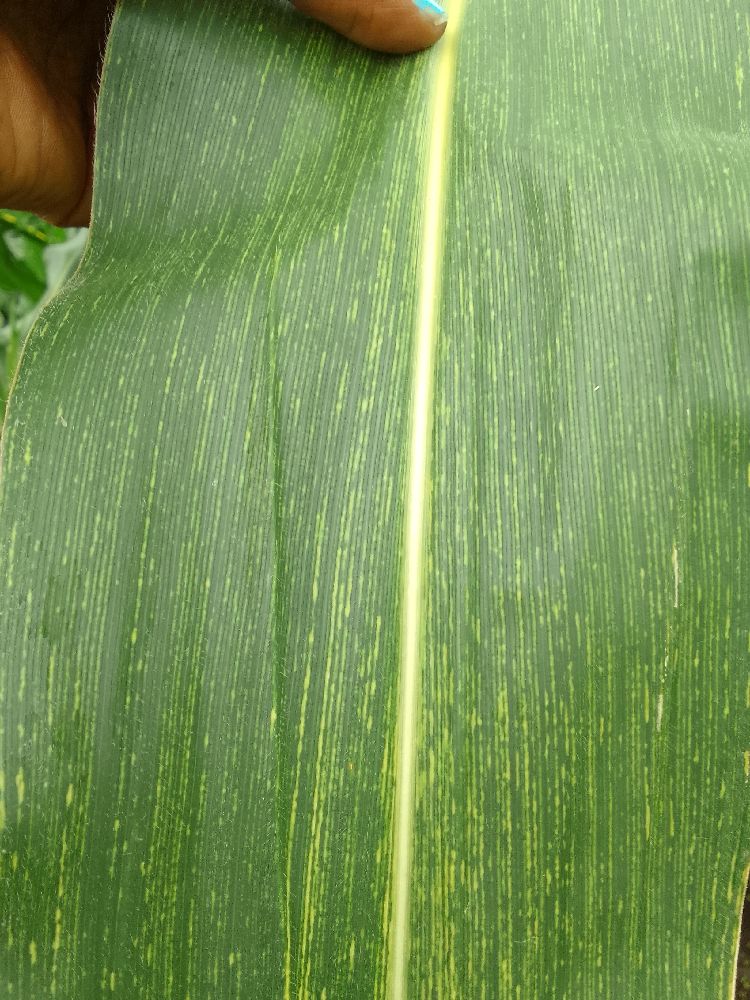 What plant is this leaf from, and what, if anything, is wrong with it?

maize, maize streak virus
